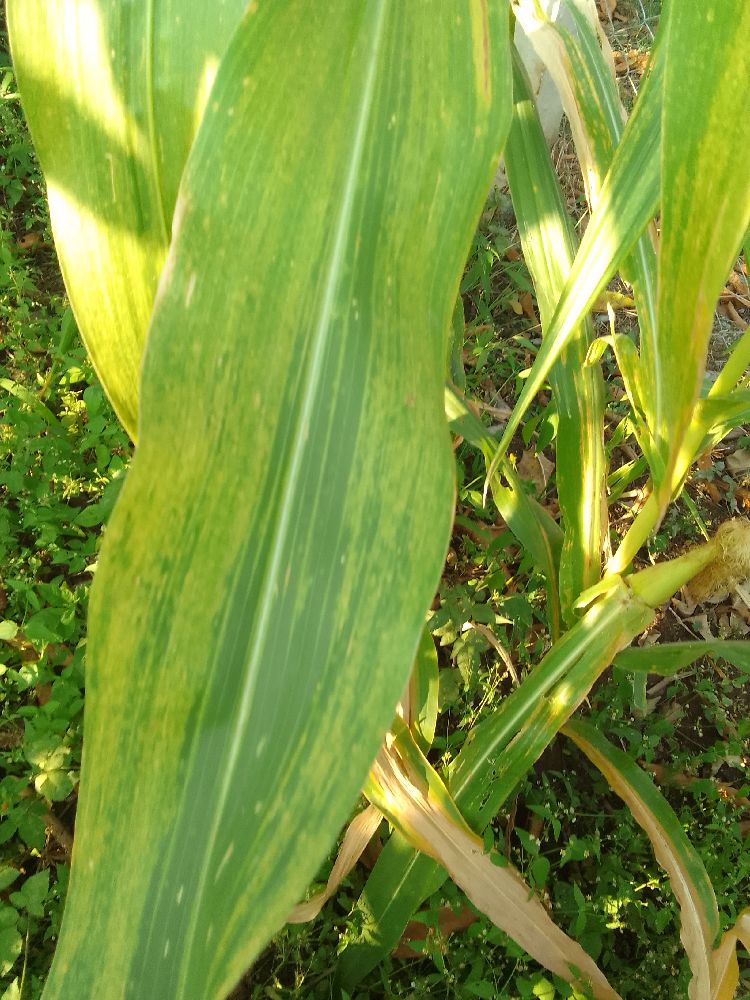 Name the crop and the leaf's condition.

maize, maize lethal necrosis
